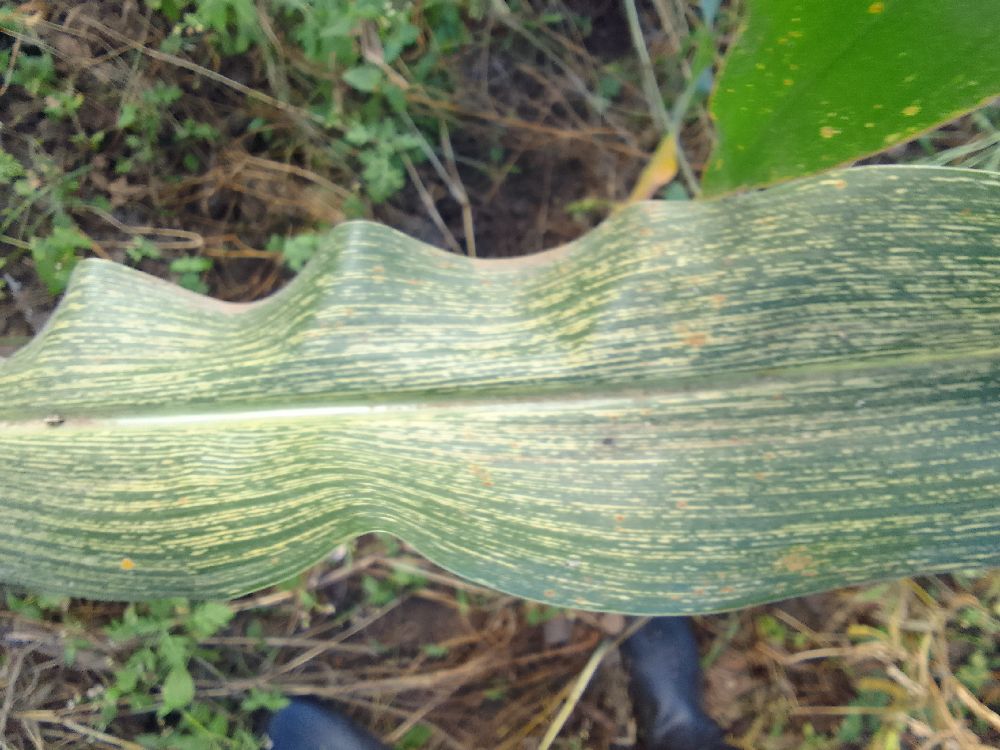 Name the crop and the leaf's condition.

maize, maize streak virus
